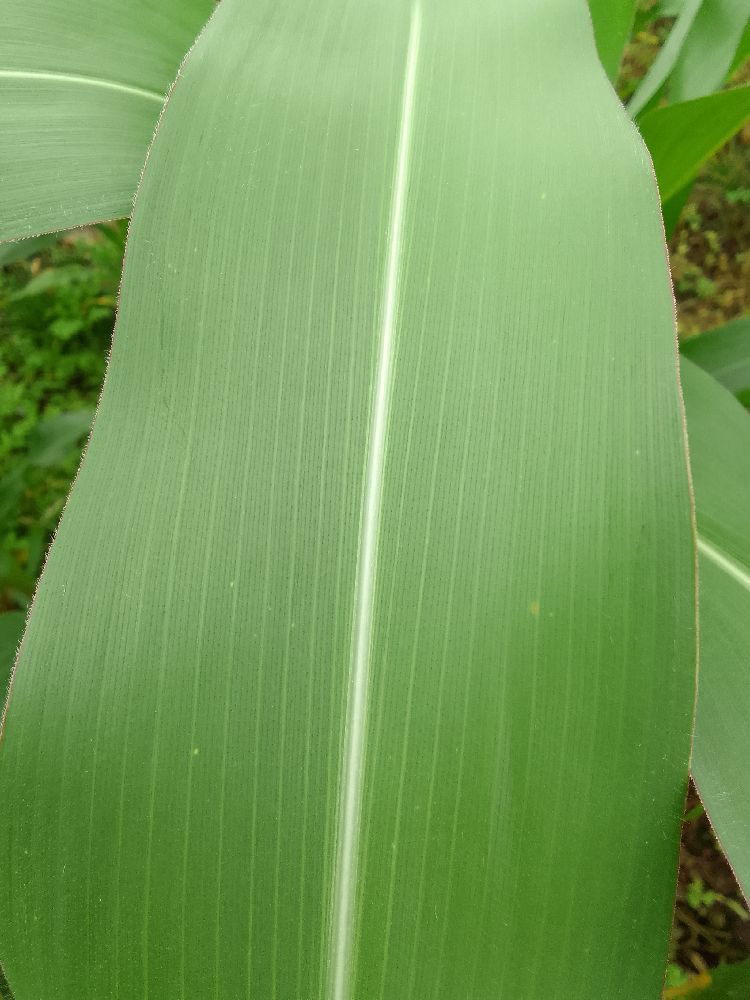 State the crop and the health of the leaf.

maize, healthy
